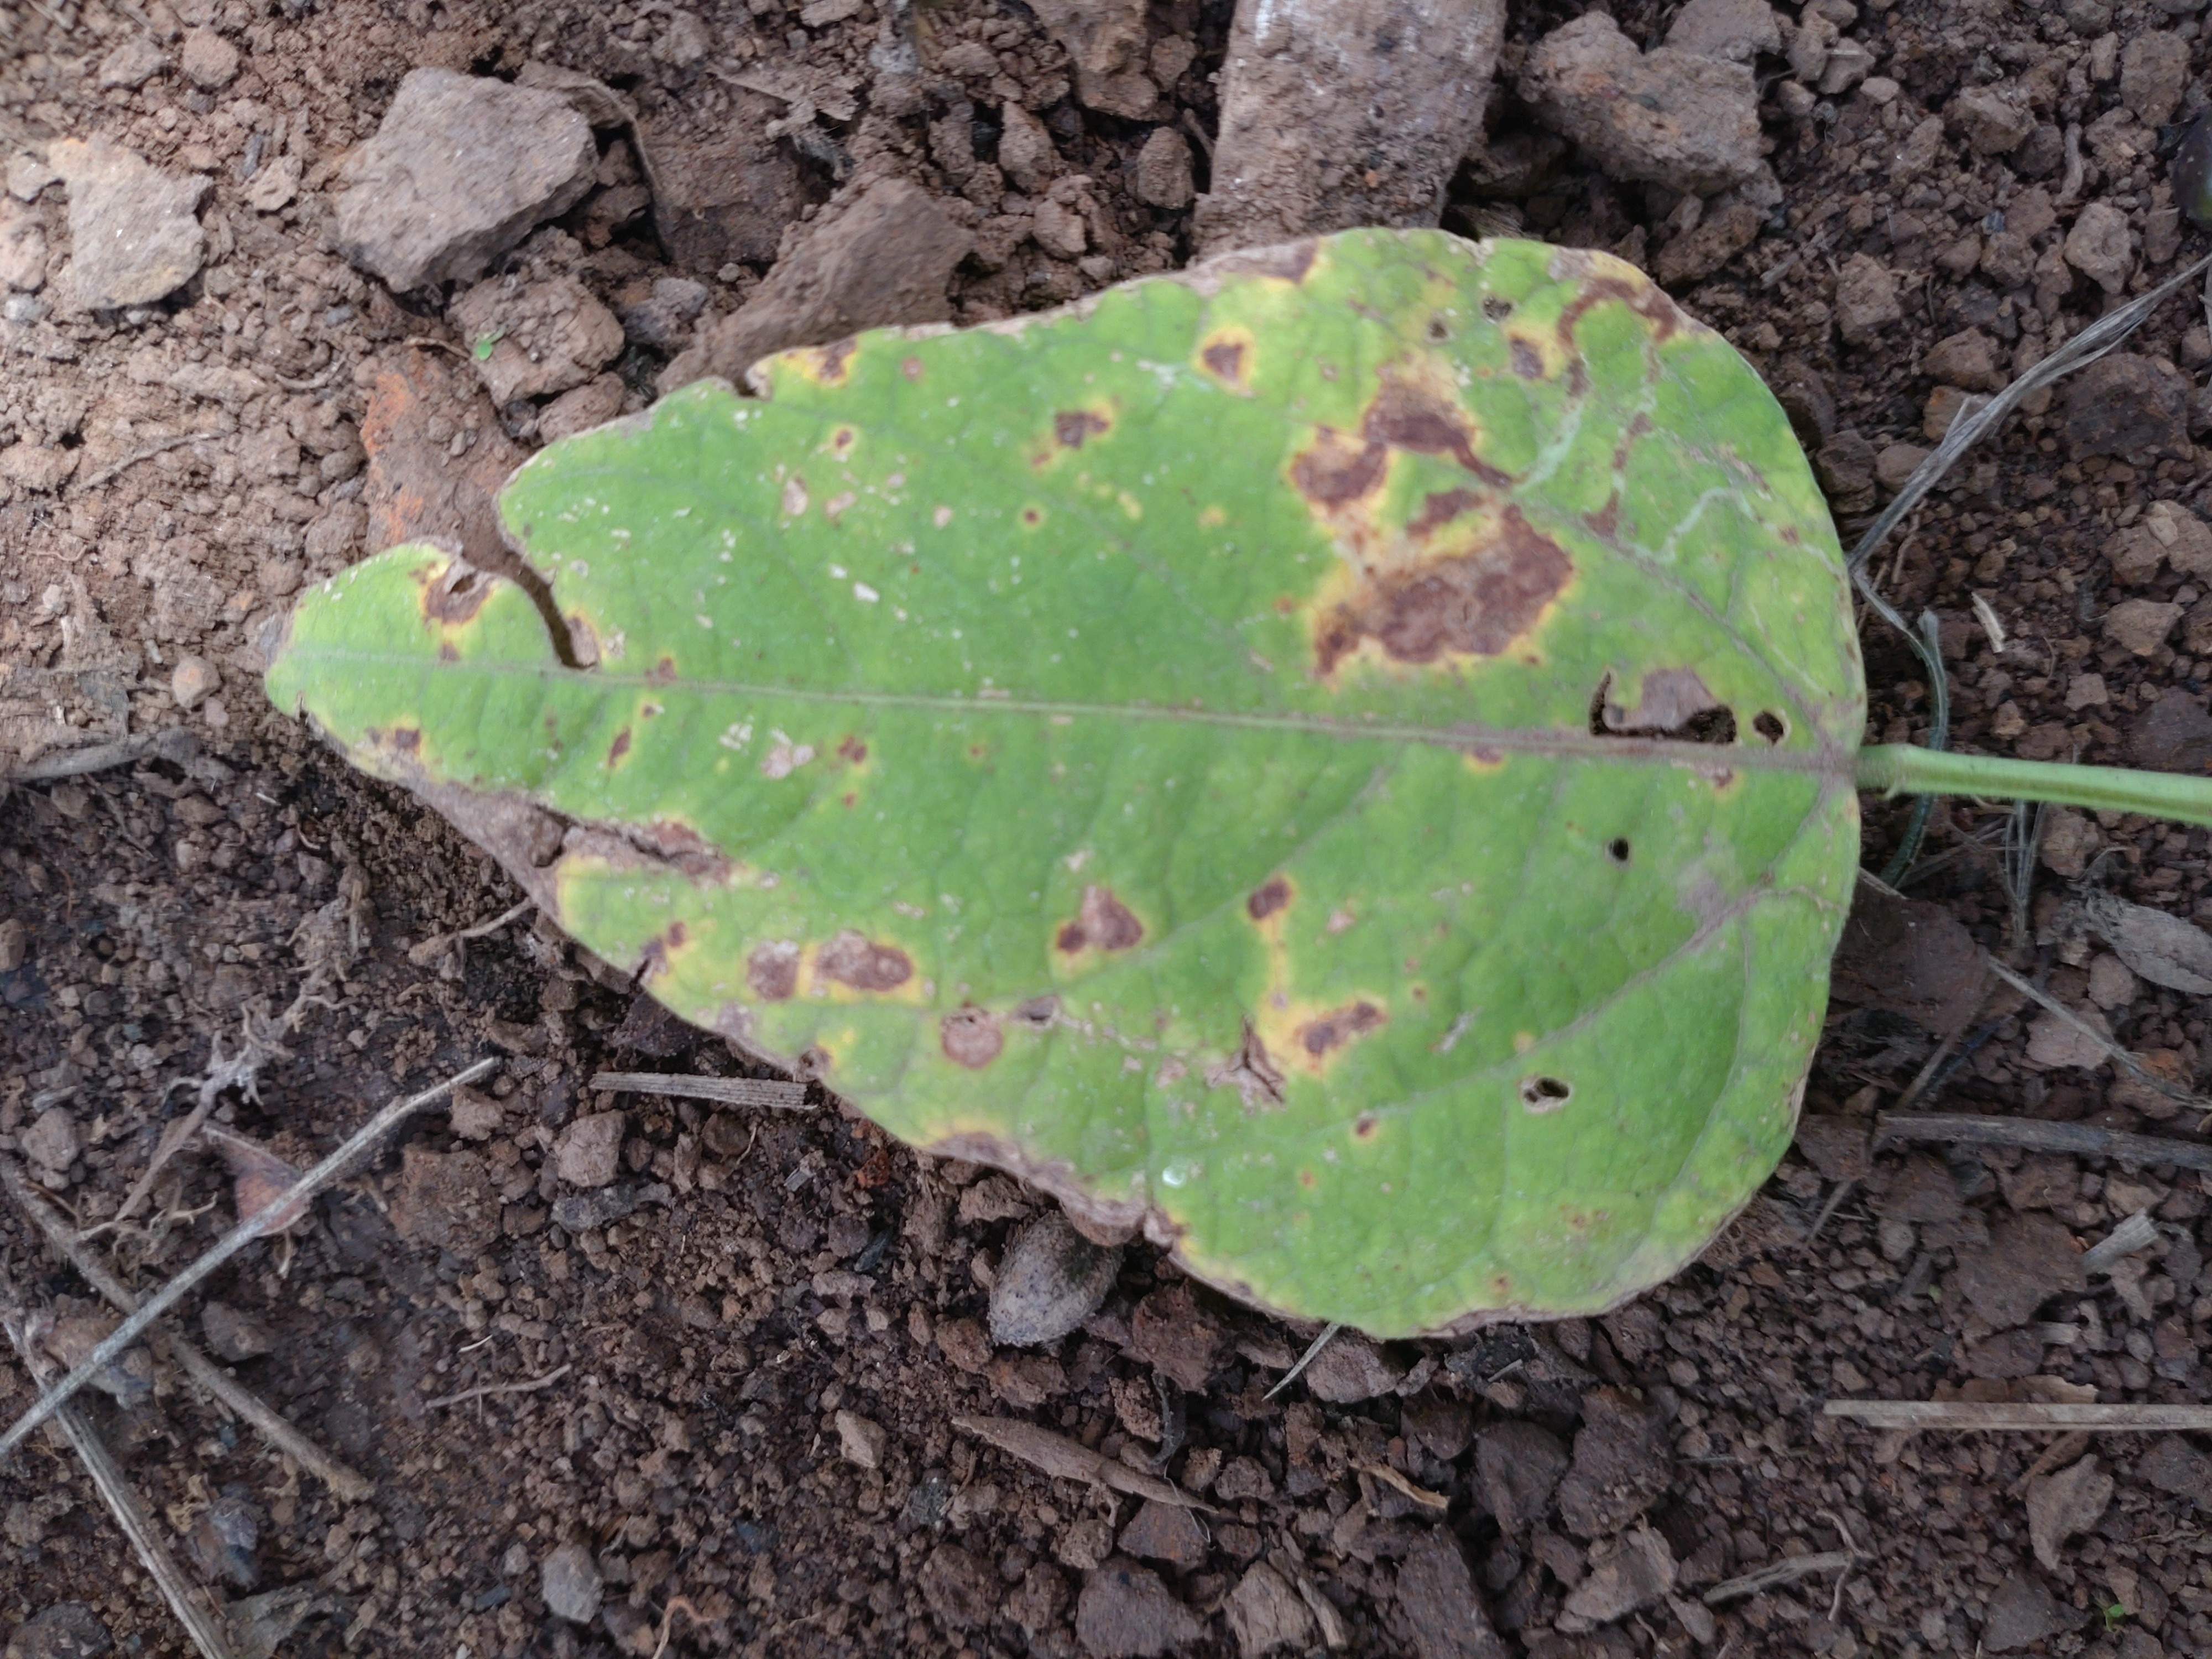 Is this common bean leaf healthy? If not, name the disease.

rust
